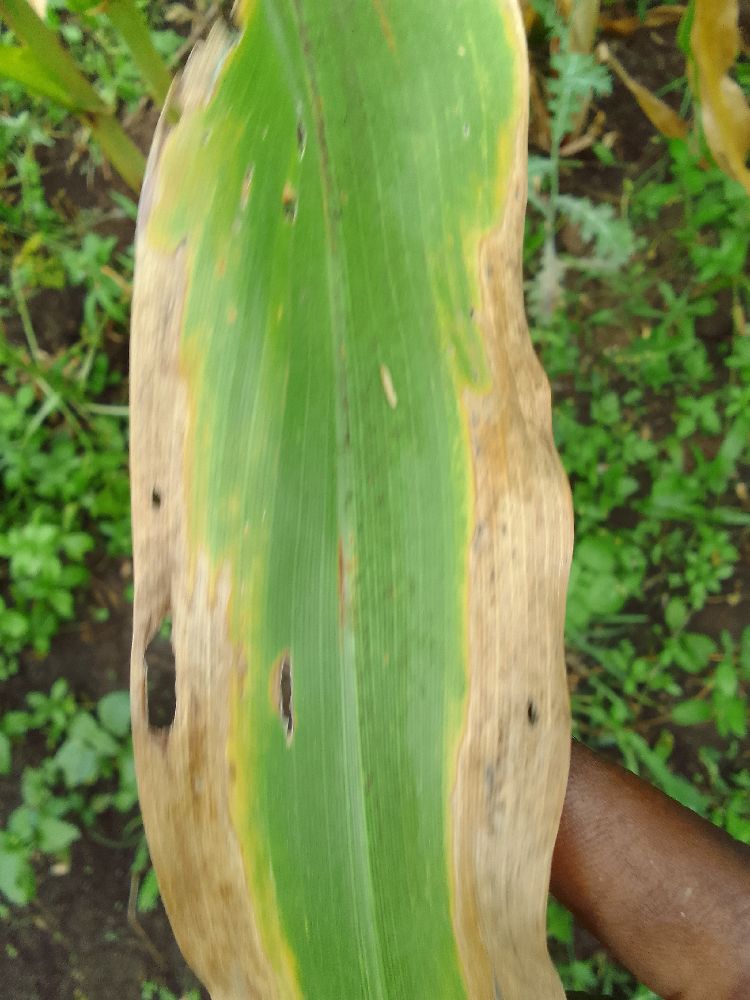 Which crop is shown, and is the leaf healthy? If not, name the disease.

maize, maize lethal necrosis
